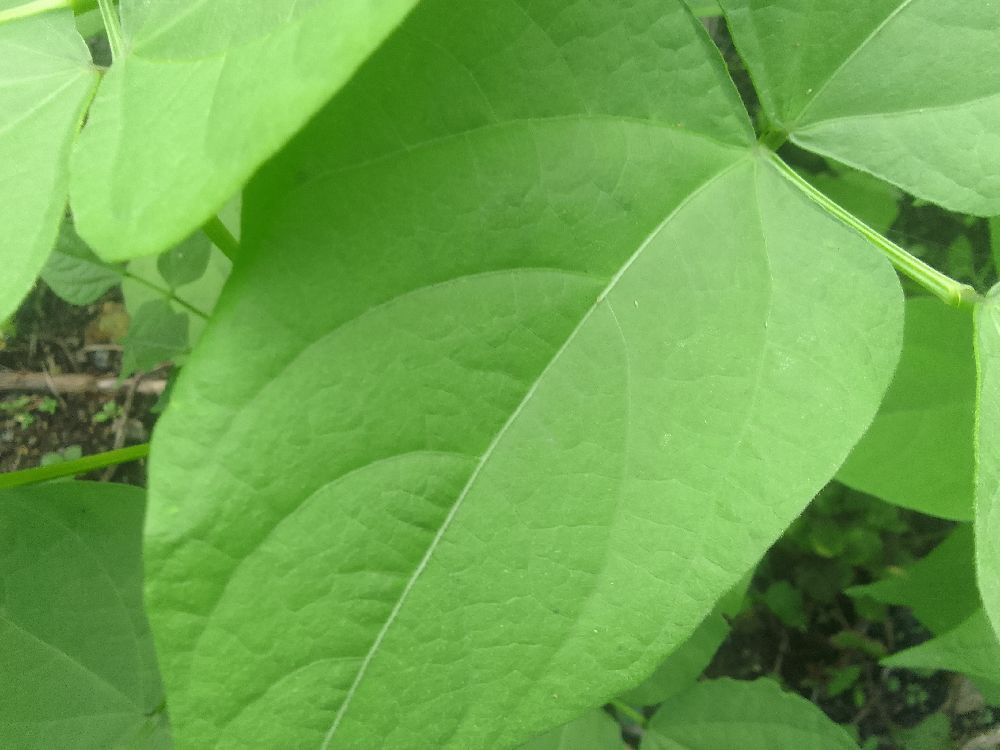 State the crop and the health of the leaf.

common bean, healthy
